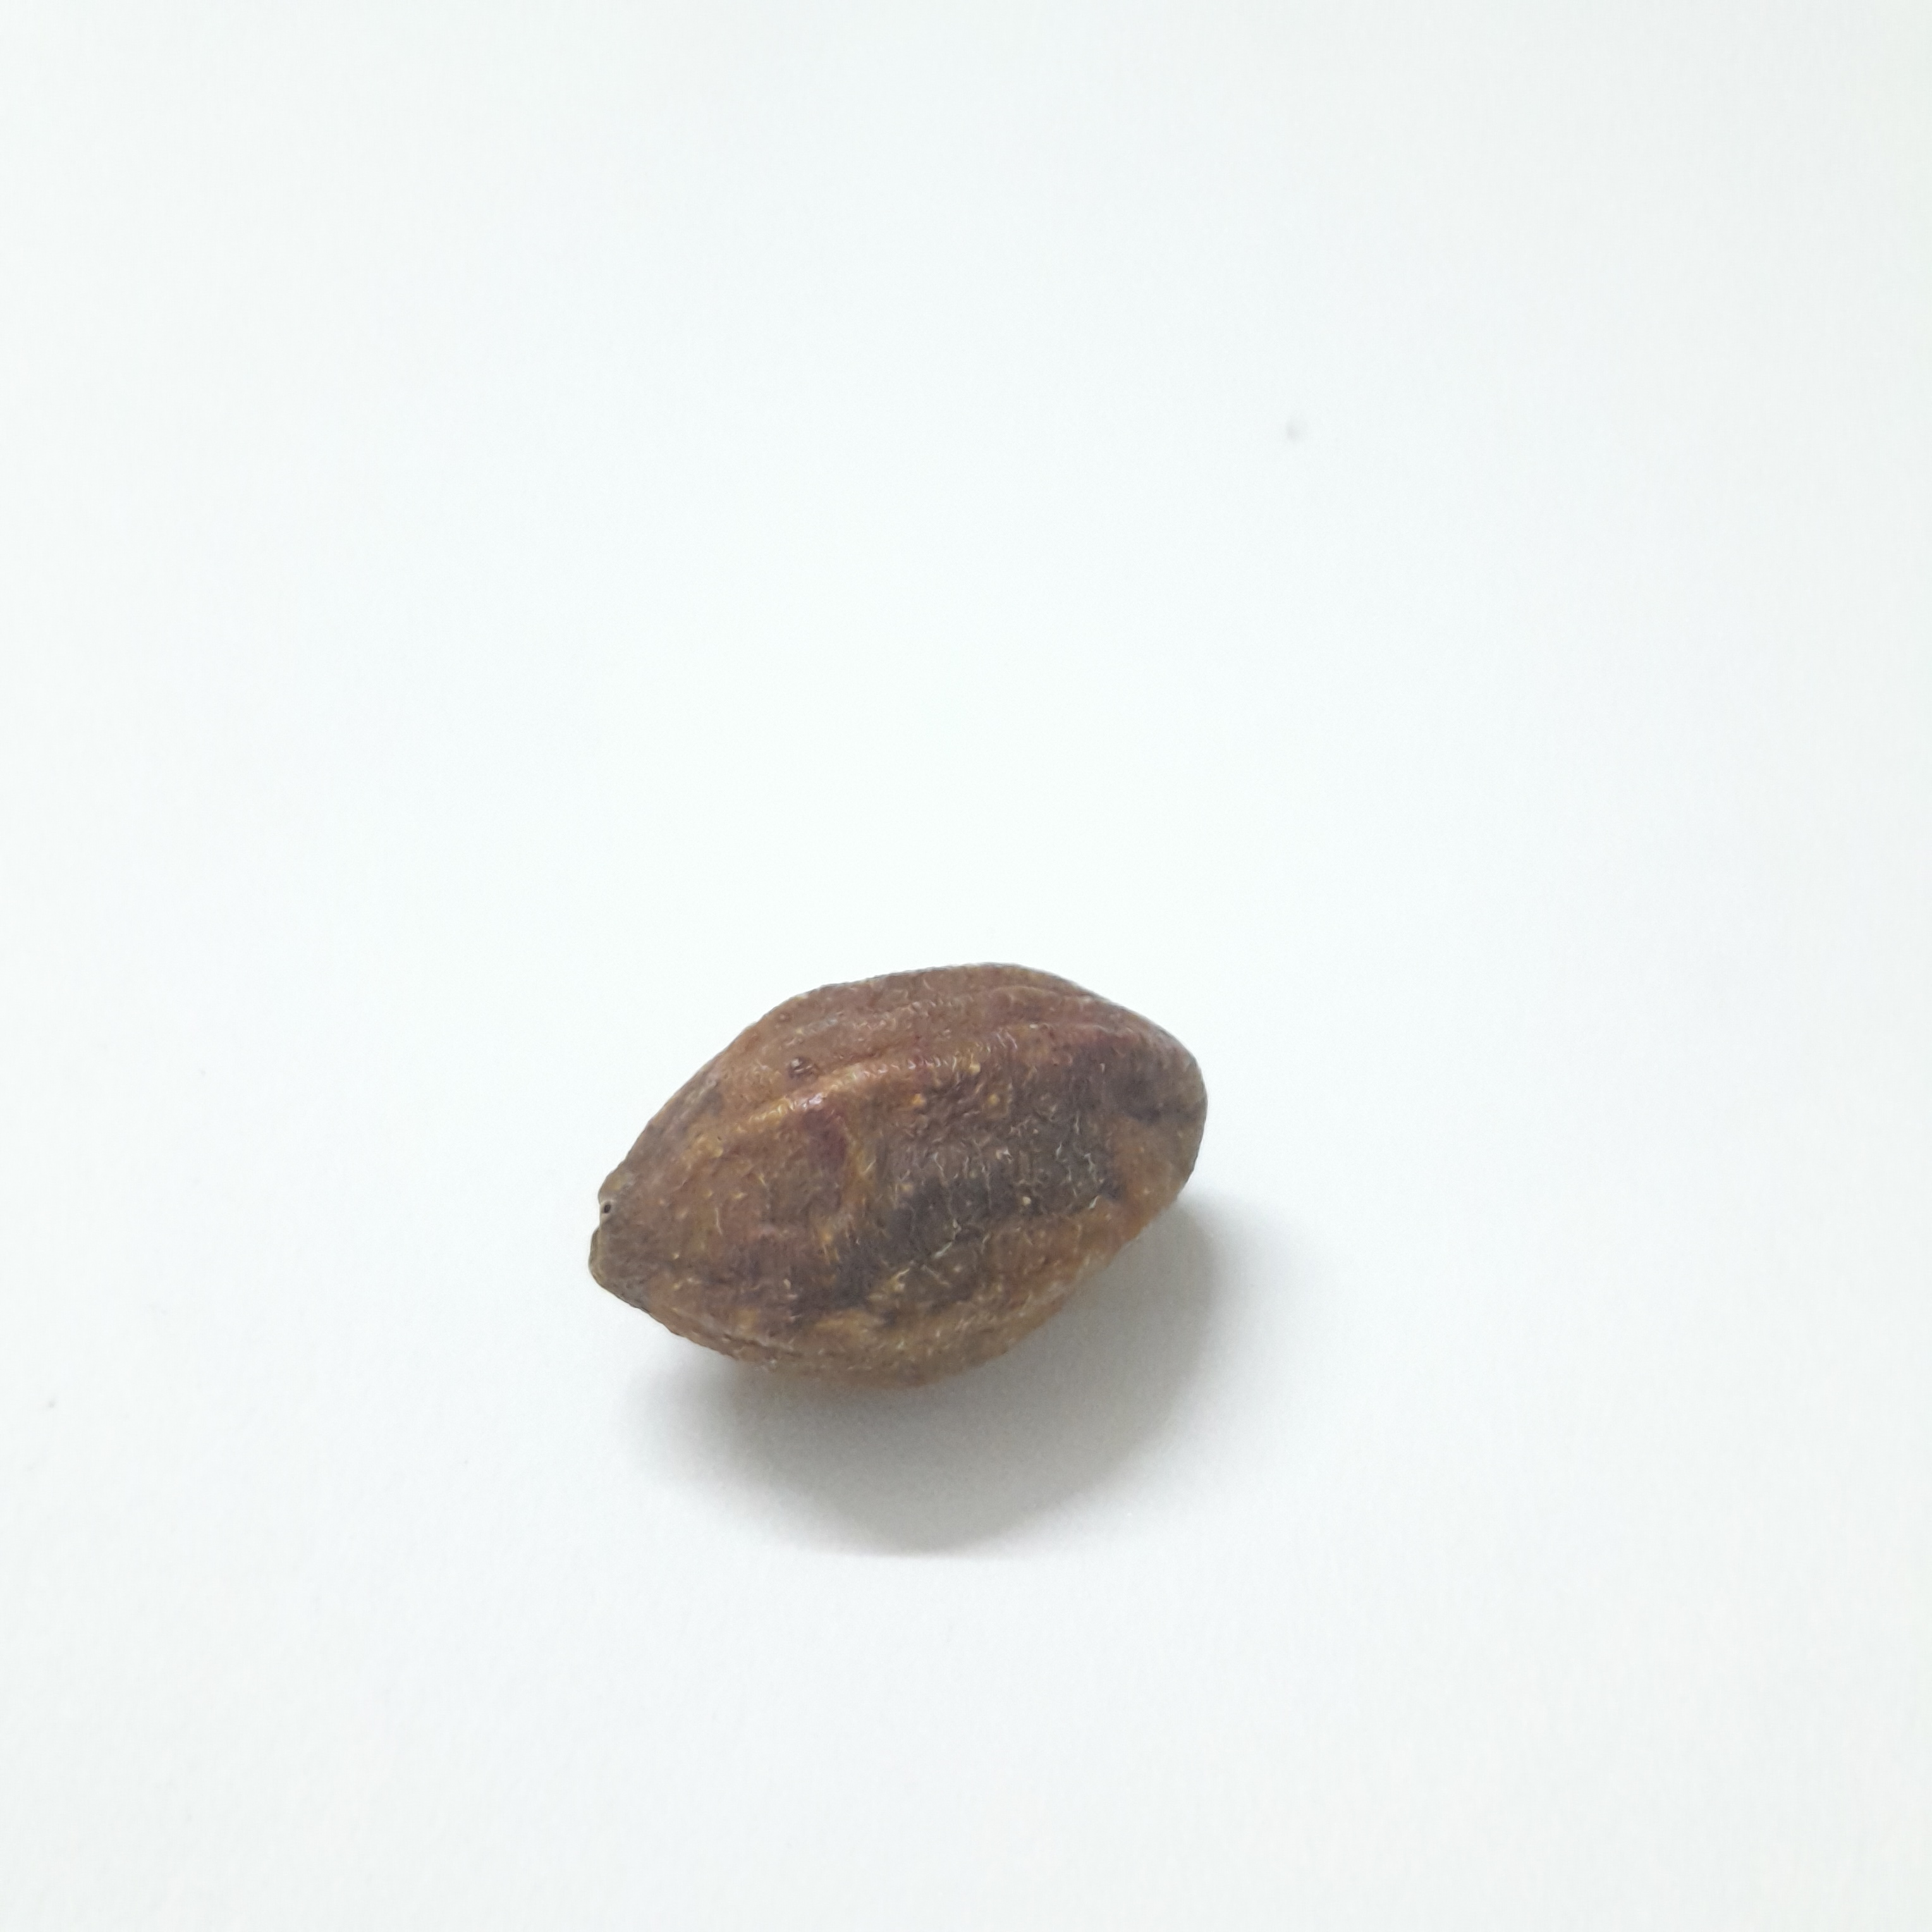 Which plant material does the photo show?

hirdaa
